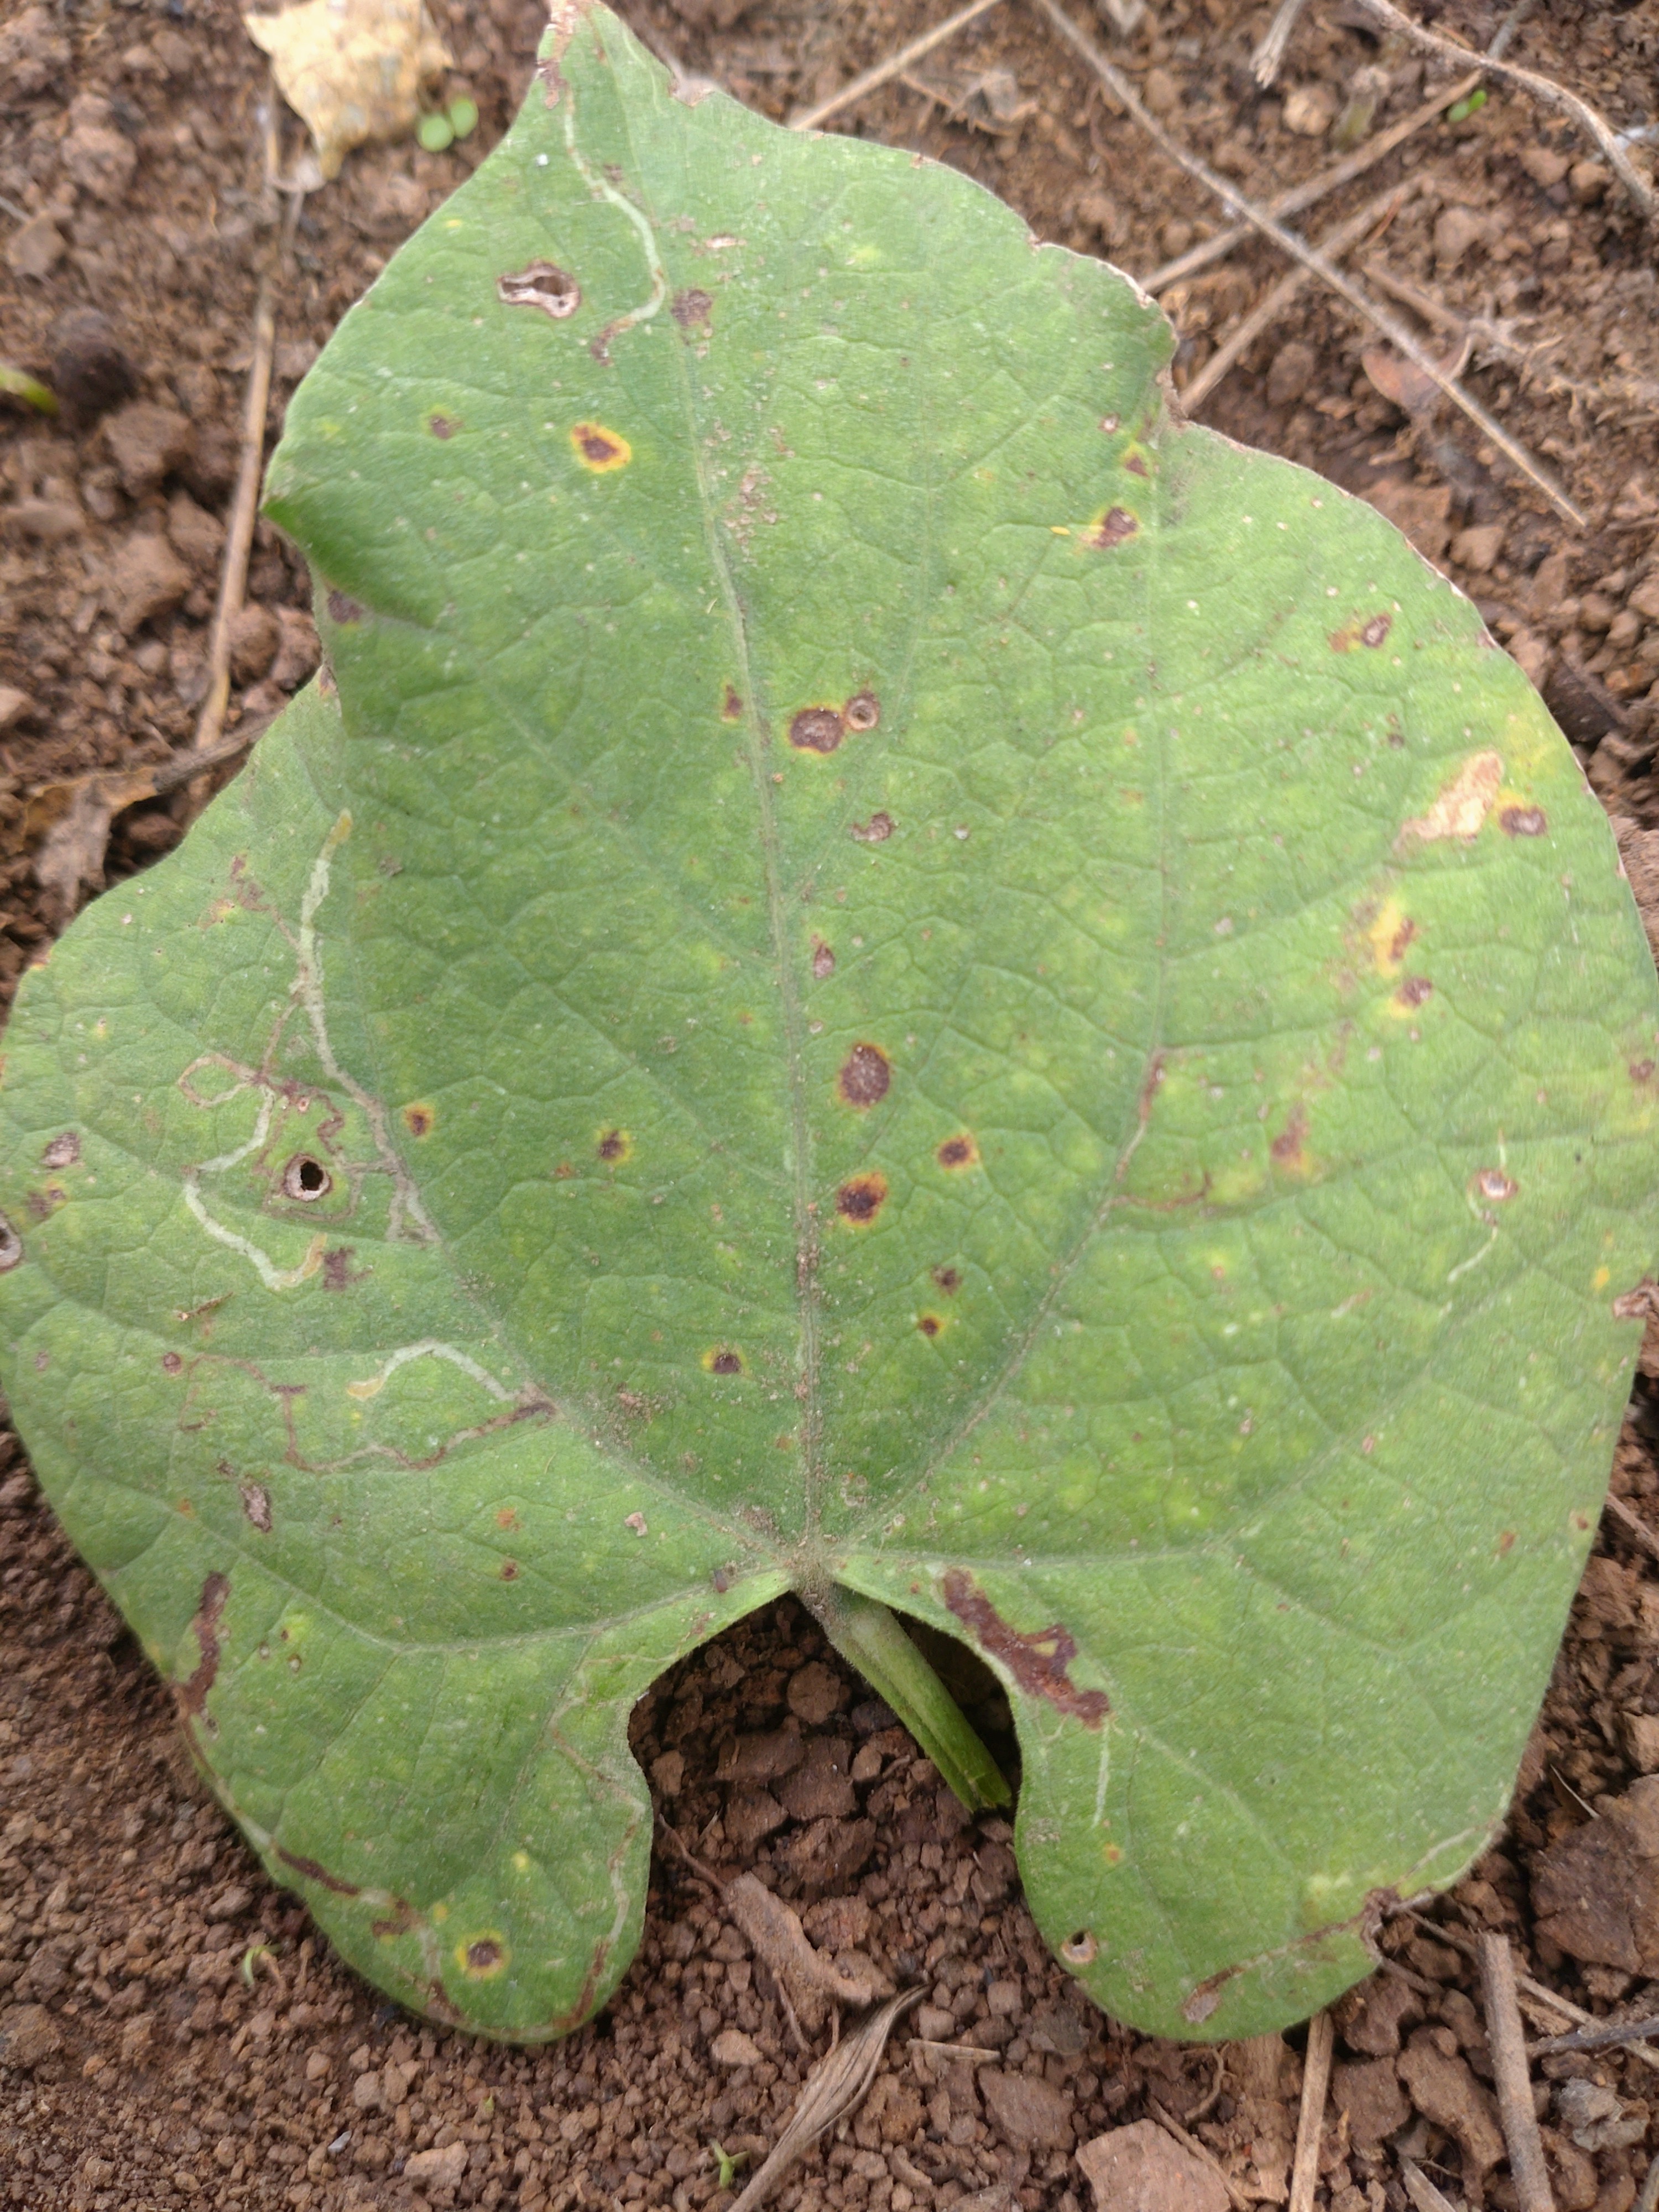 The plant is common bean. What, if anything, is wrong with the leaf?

rust
